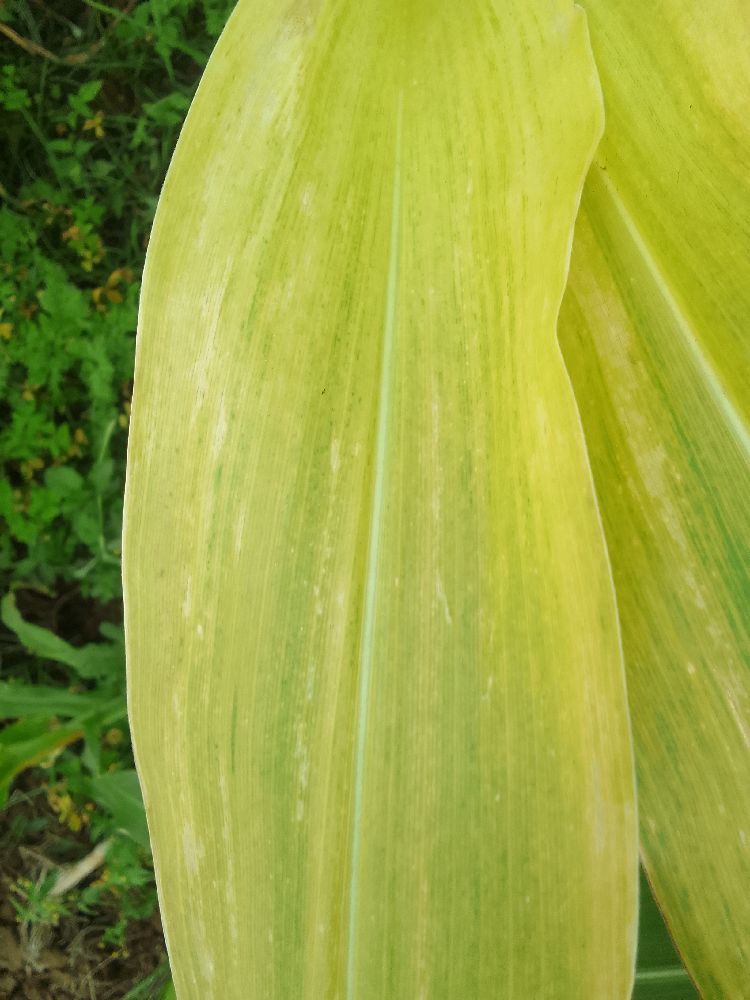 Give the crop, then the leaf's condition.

maize, maize lethal necrosis
